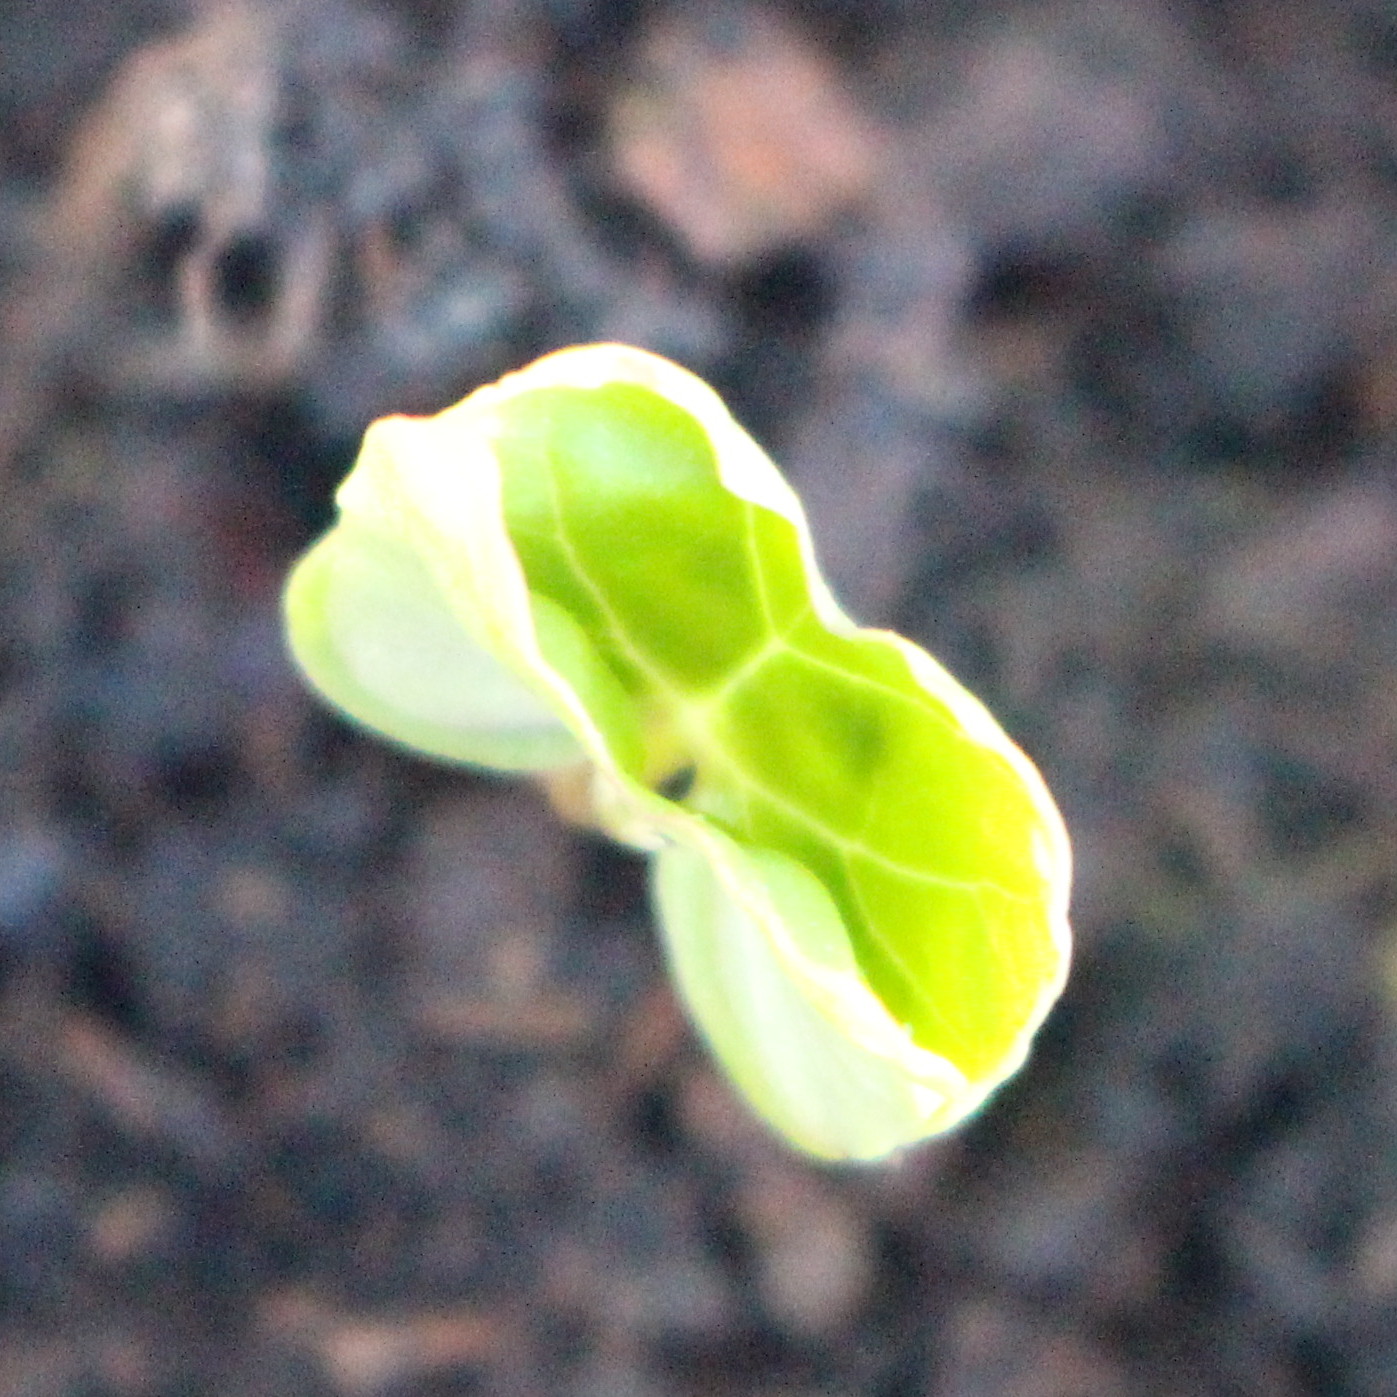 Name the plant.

Convolvulus arvensis
